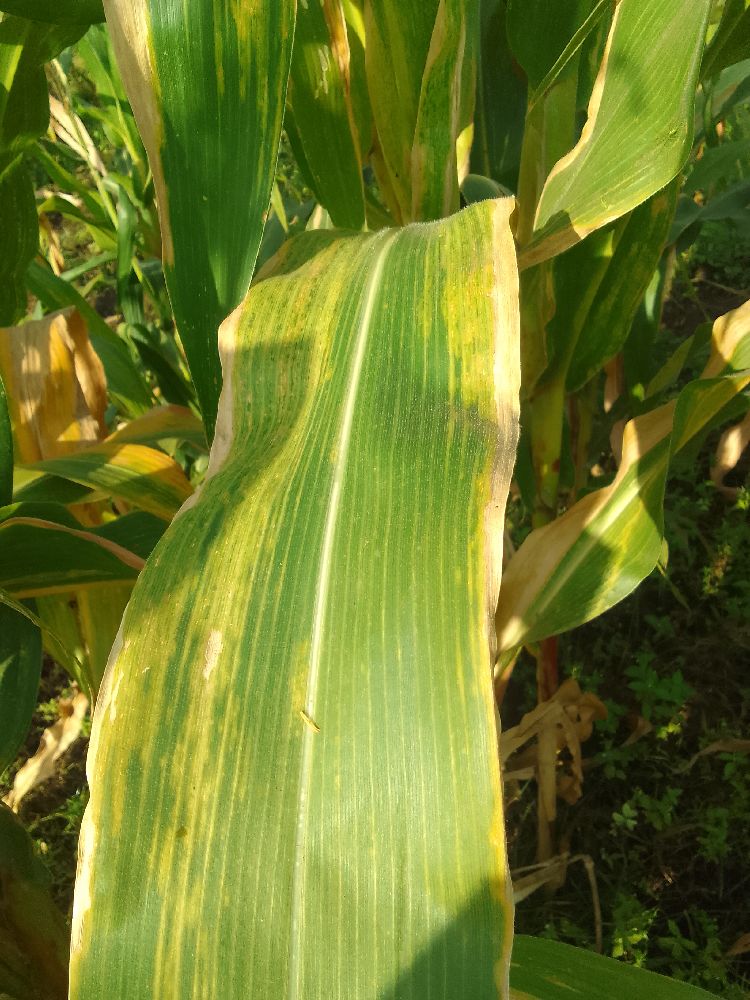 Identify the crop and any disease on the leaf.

maize, maize lethal necrosis
